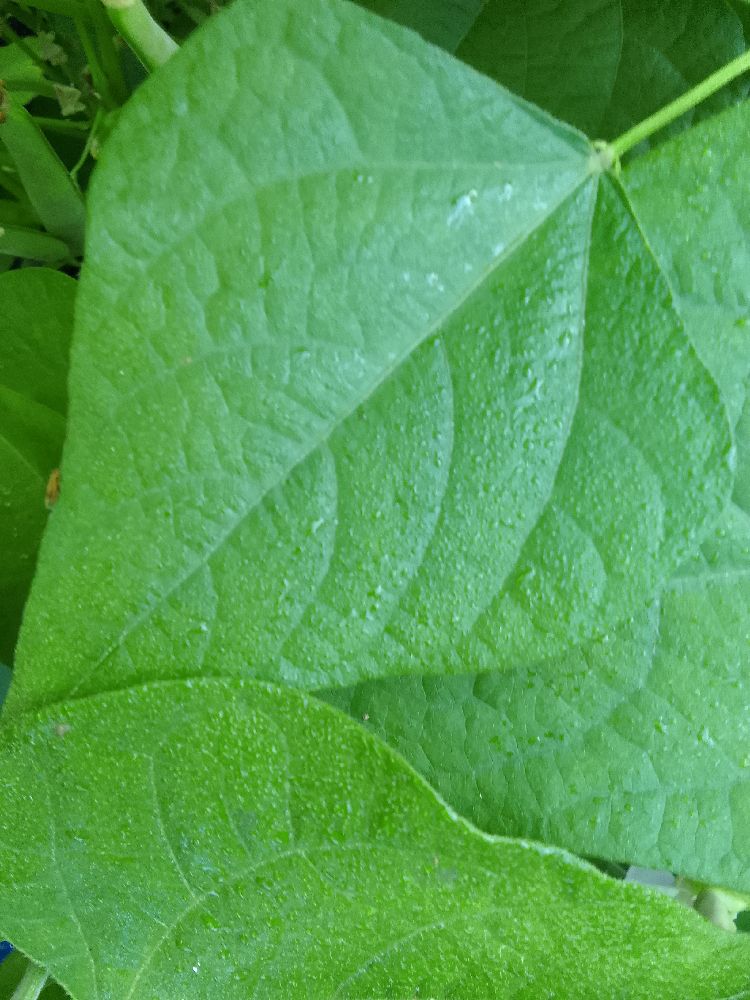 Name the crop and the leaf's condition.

common bean, healthy
